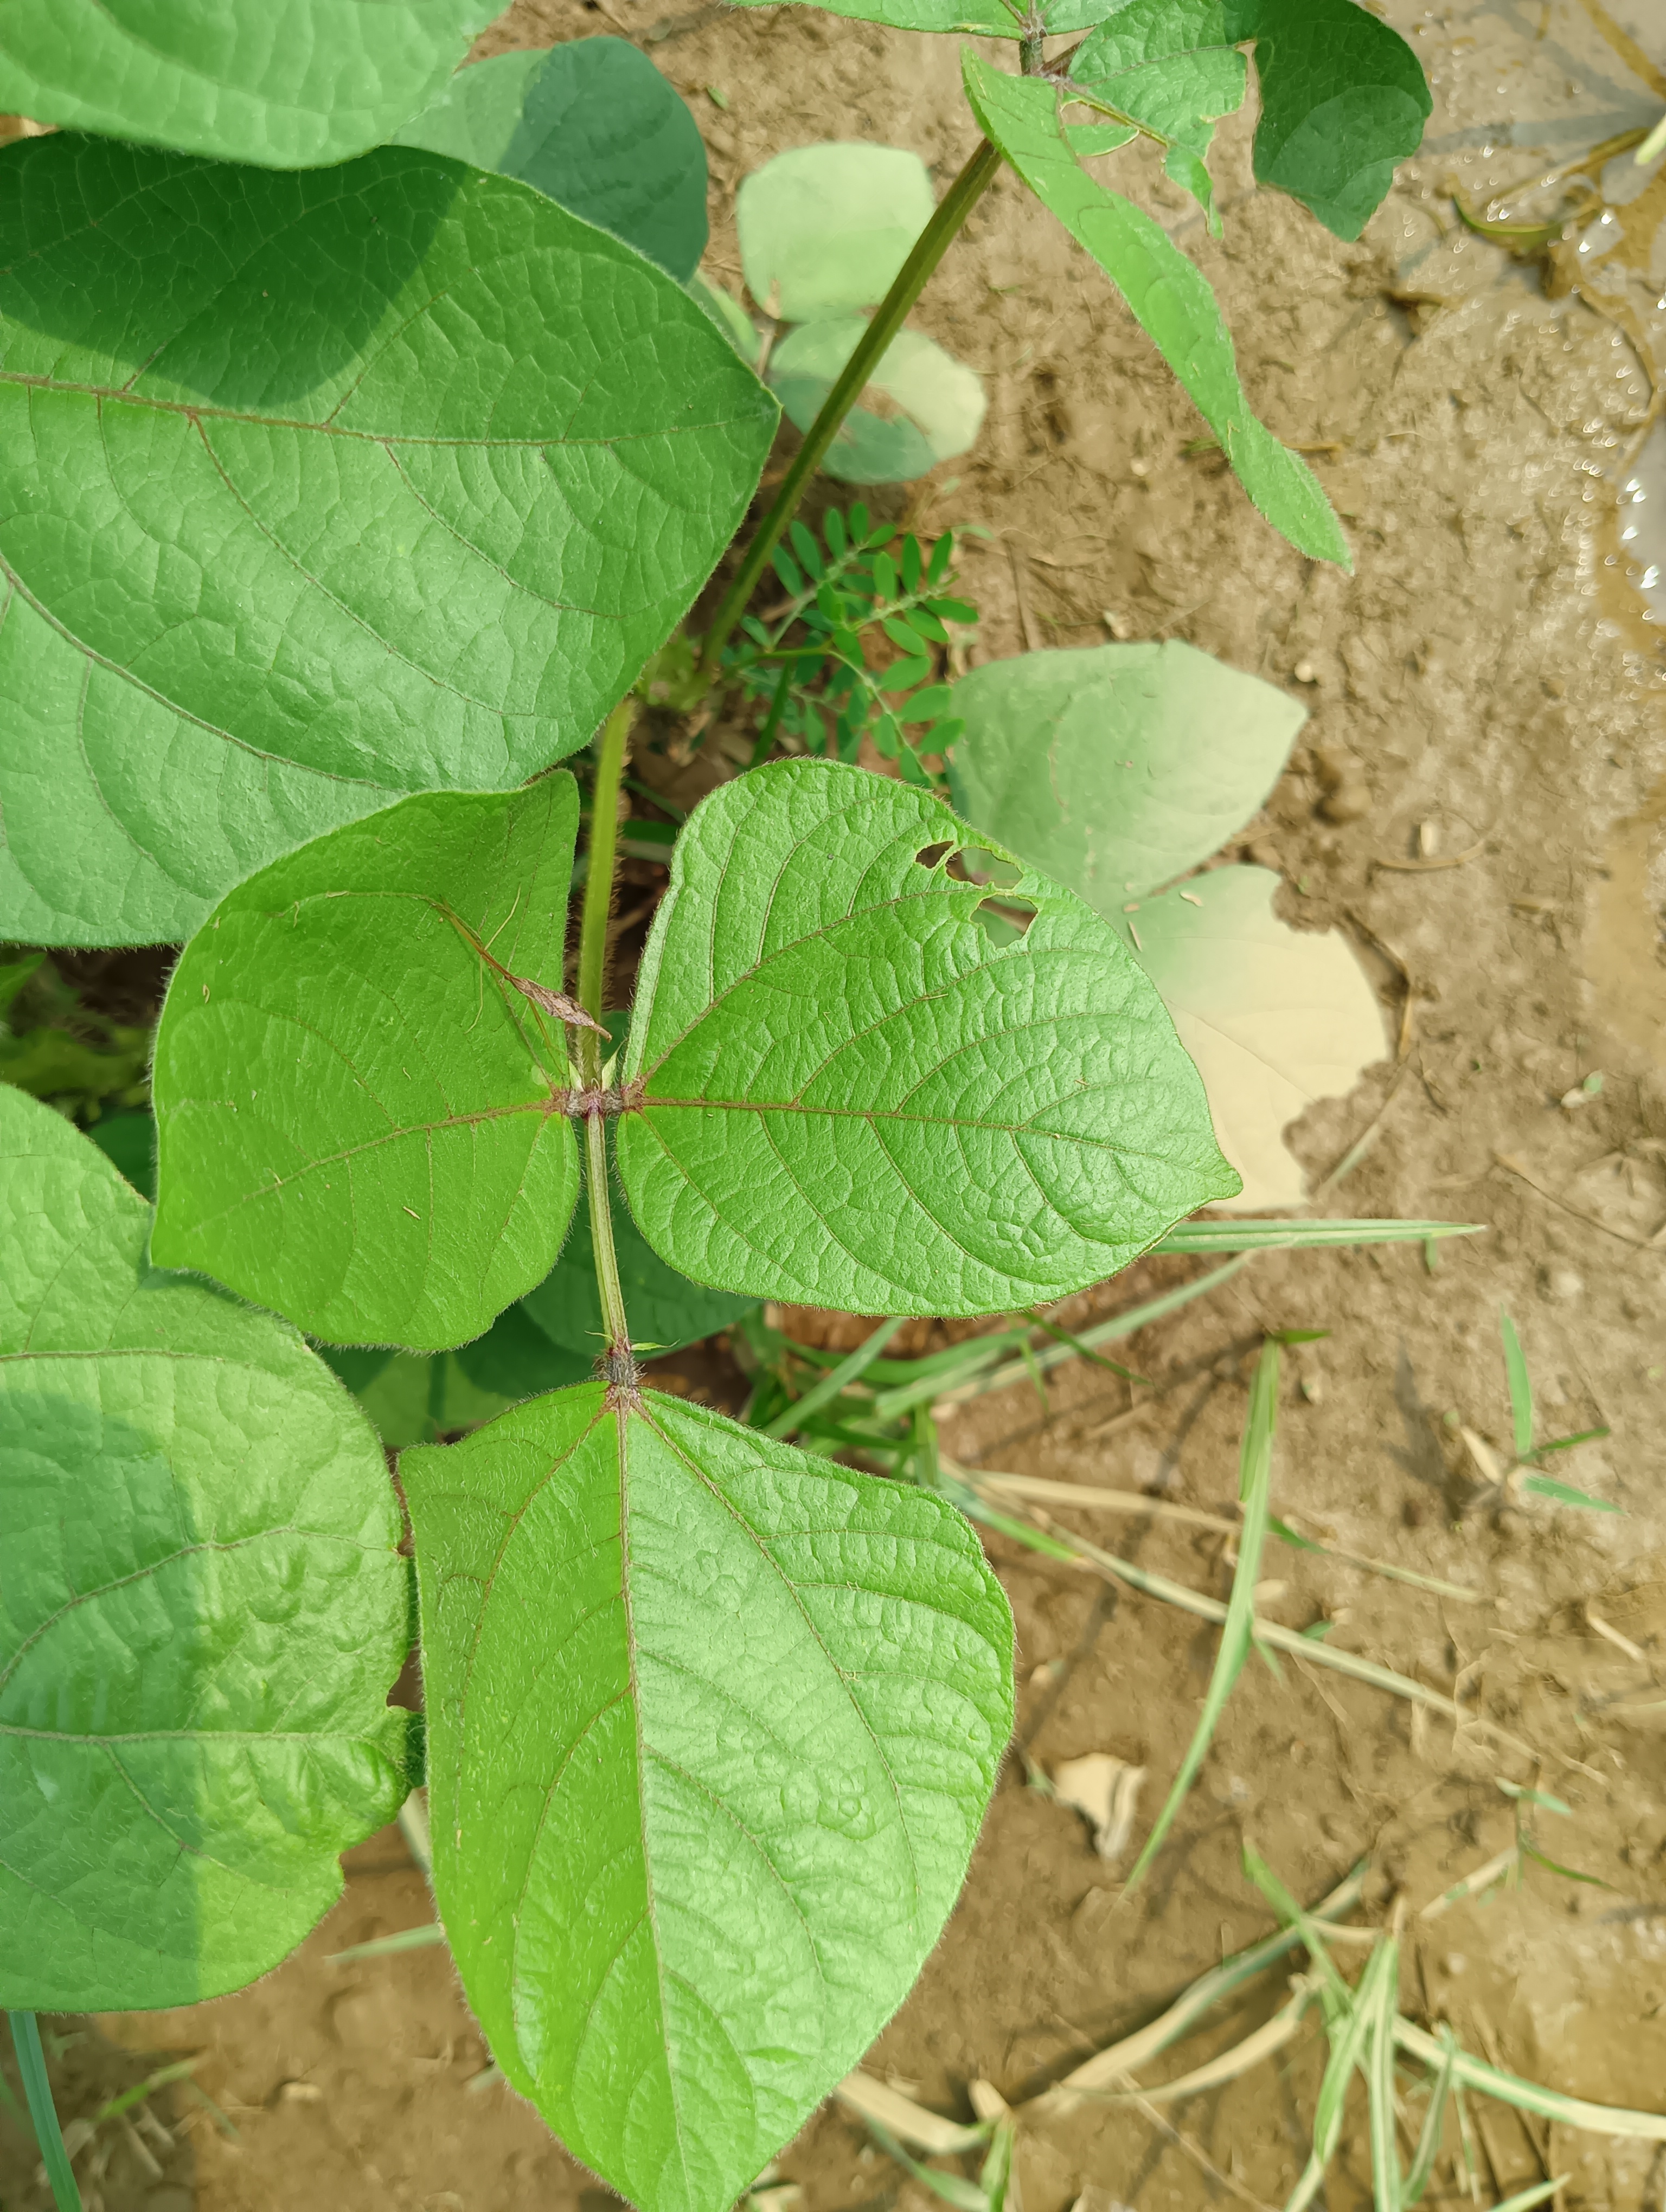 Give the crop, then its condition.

mungbean, healthy
